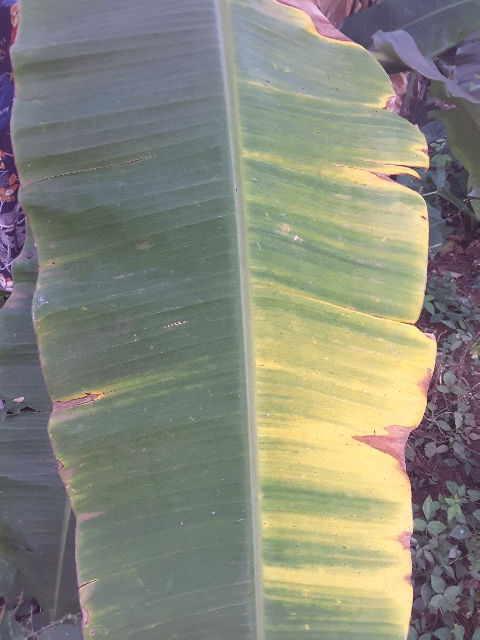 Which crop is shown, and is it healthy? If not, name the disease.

banana, fusarium wilt race 1
